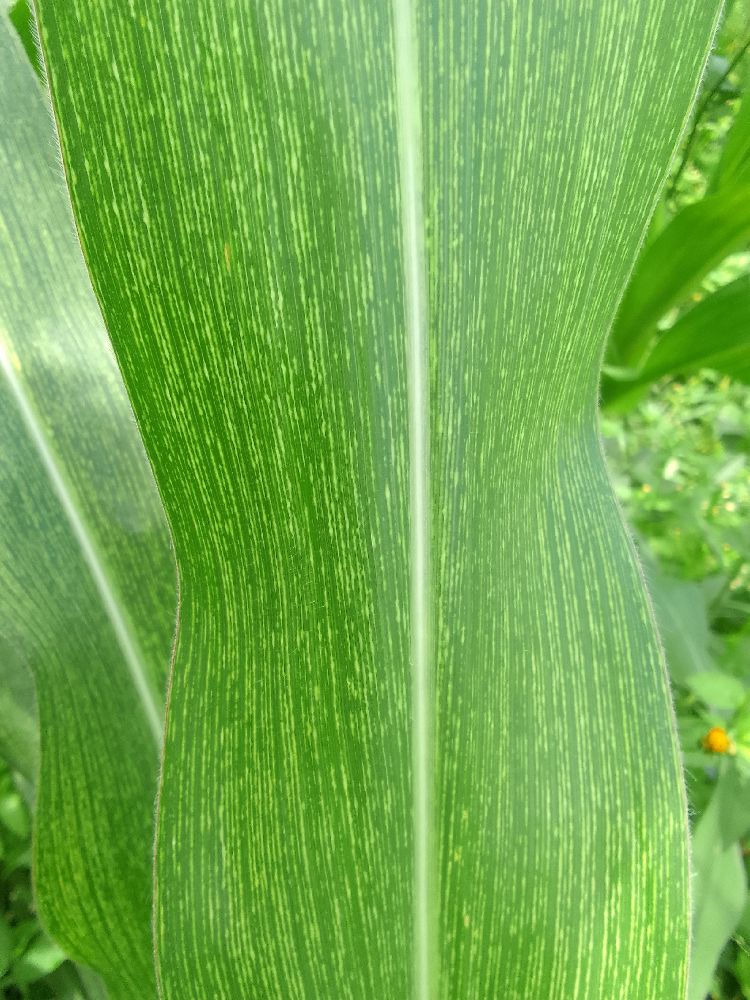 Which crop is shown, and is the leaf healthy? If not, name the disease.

maize, maize streak virus
